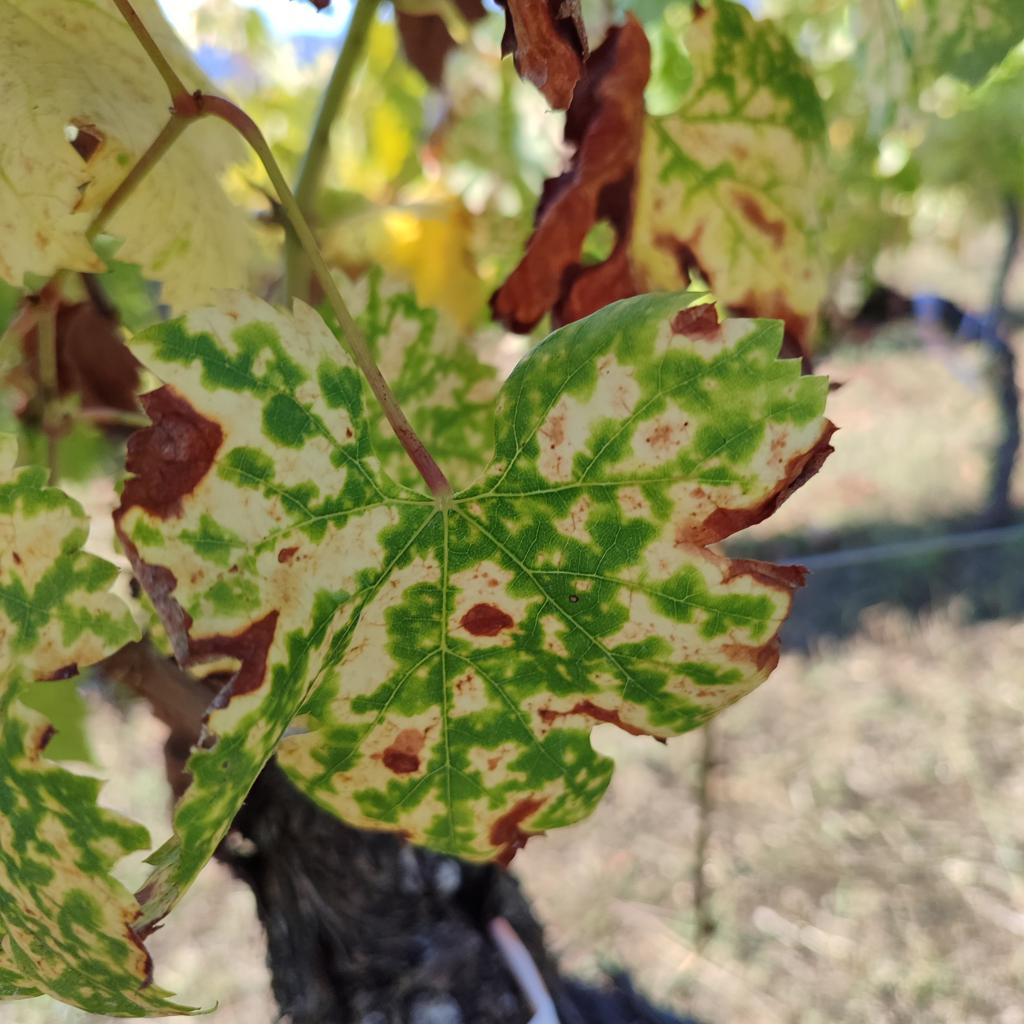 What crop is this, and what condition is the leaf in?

grapevine, esca complex
